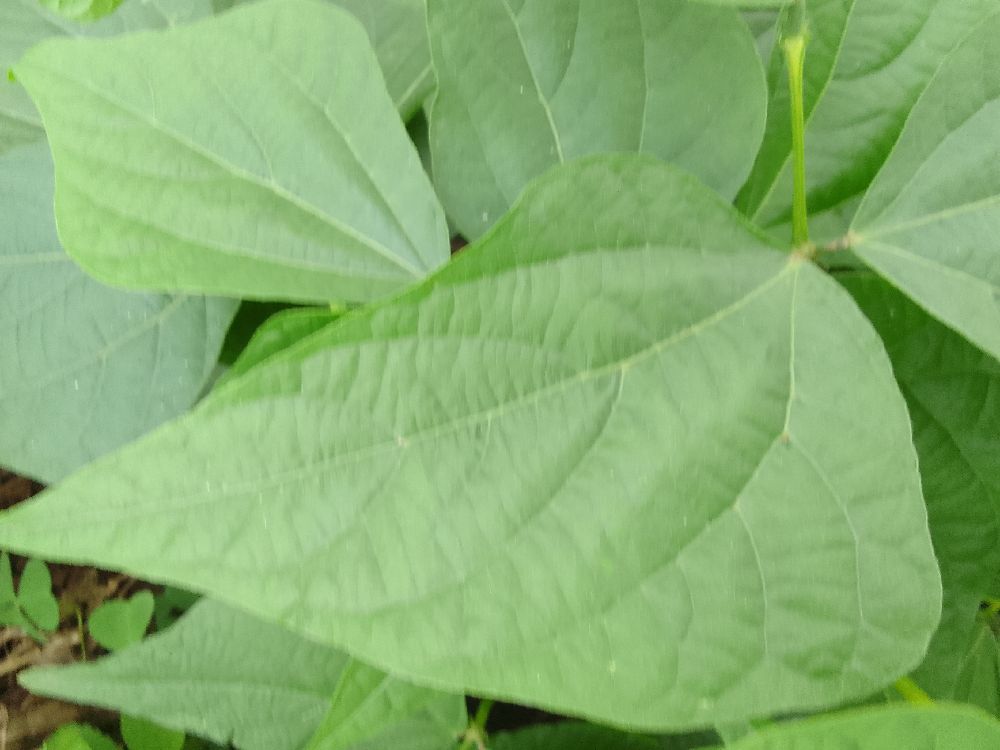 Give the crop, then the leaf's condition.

common bean, healthy
